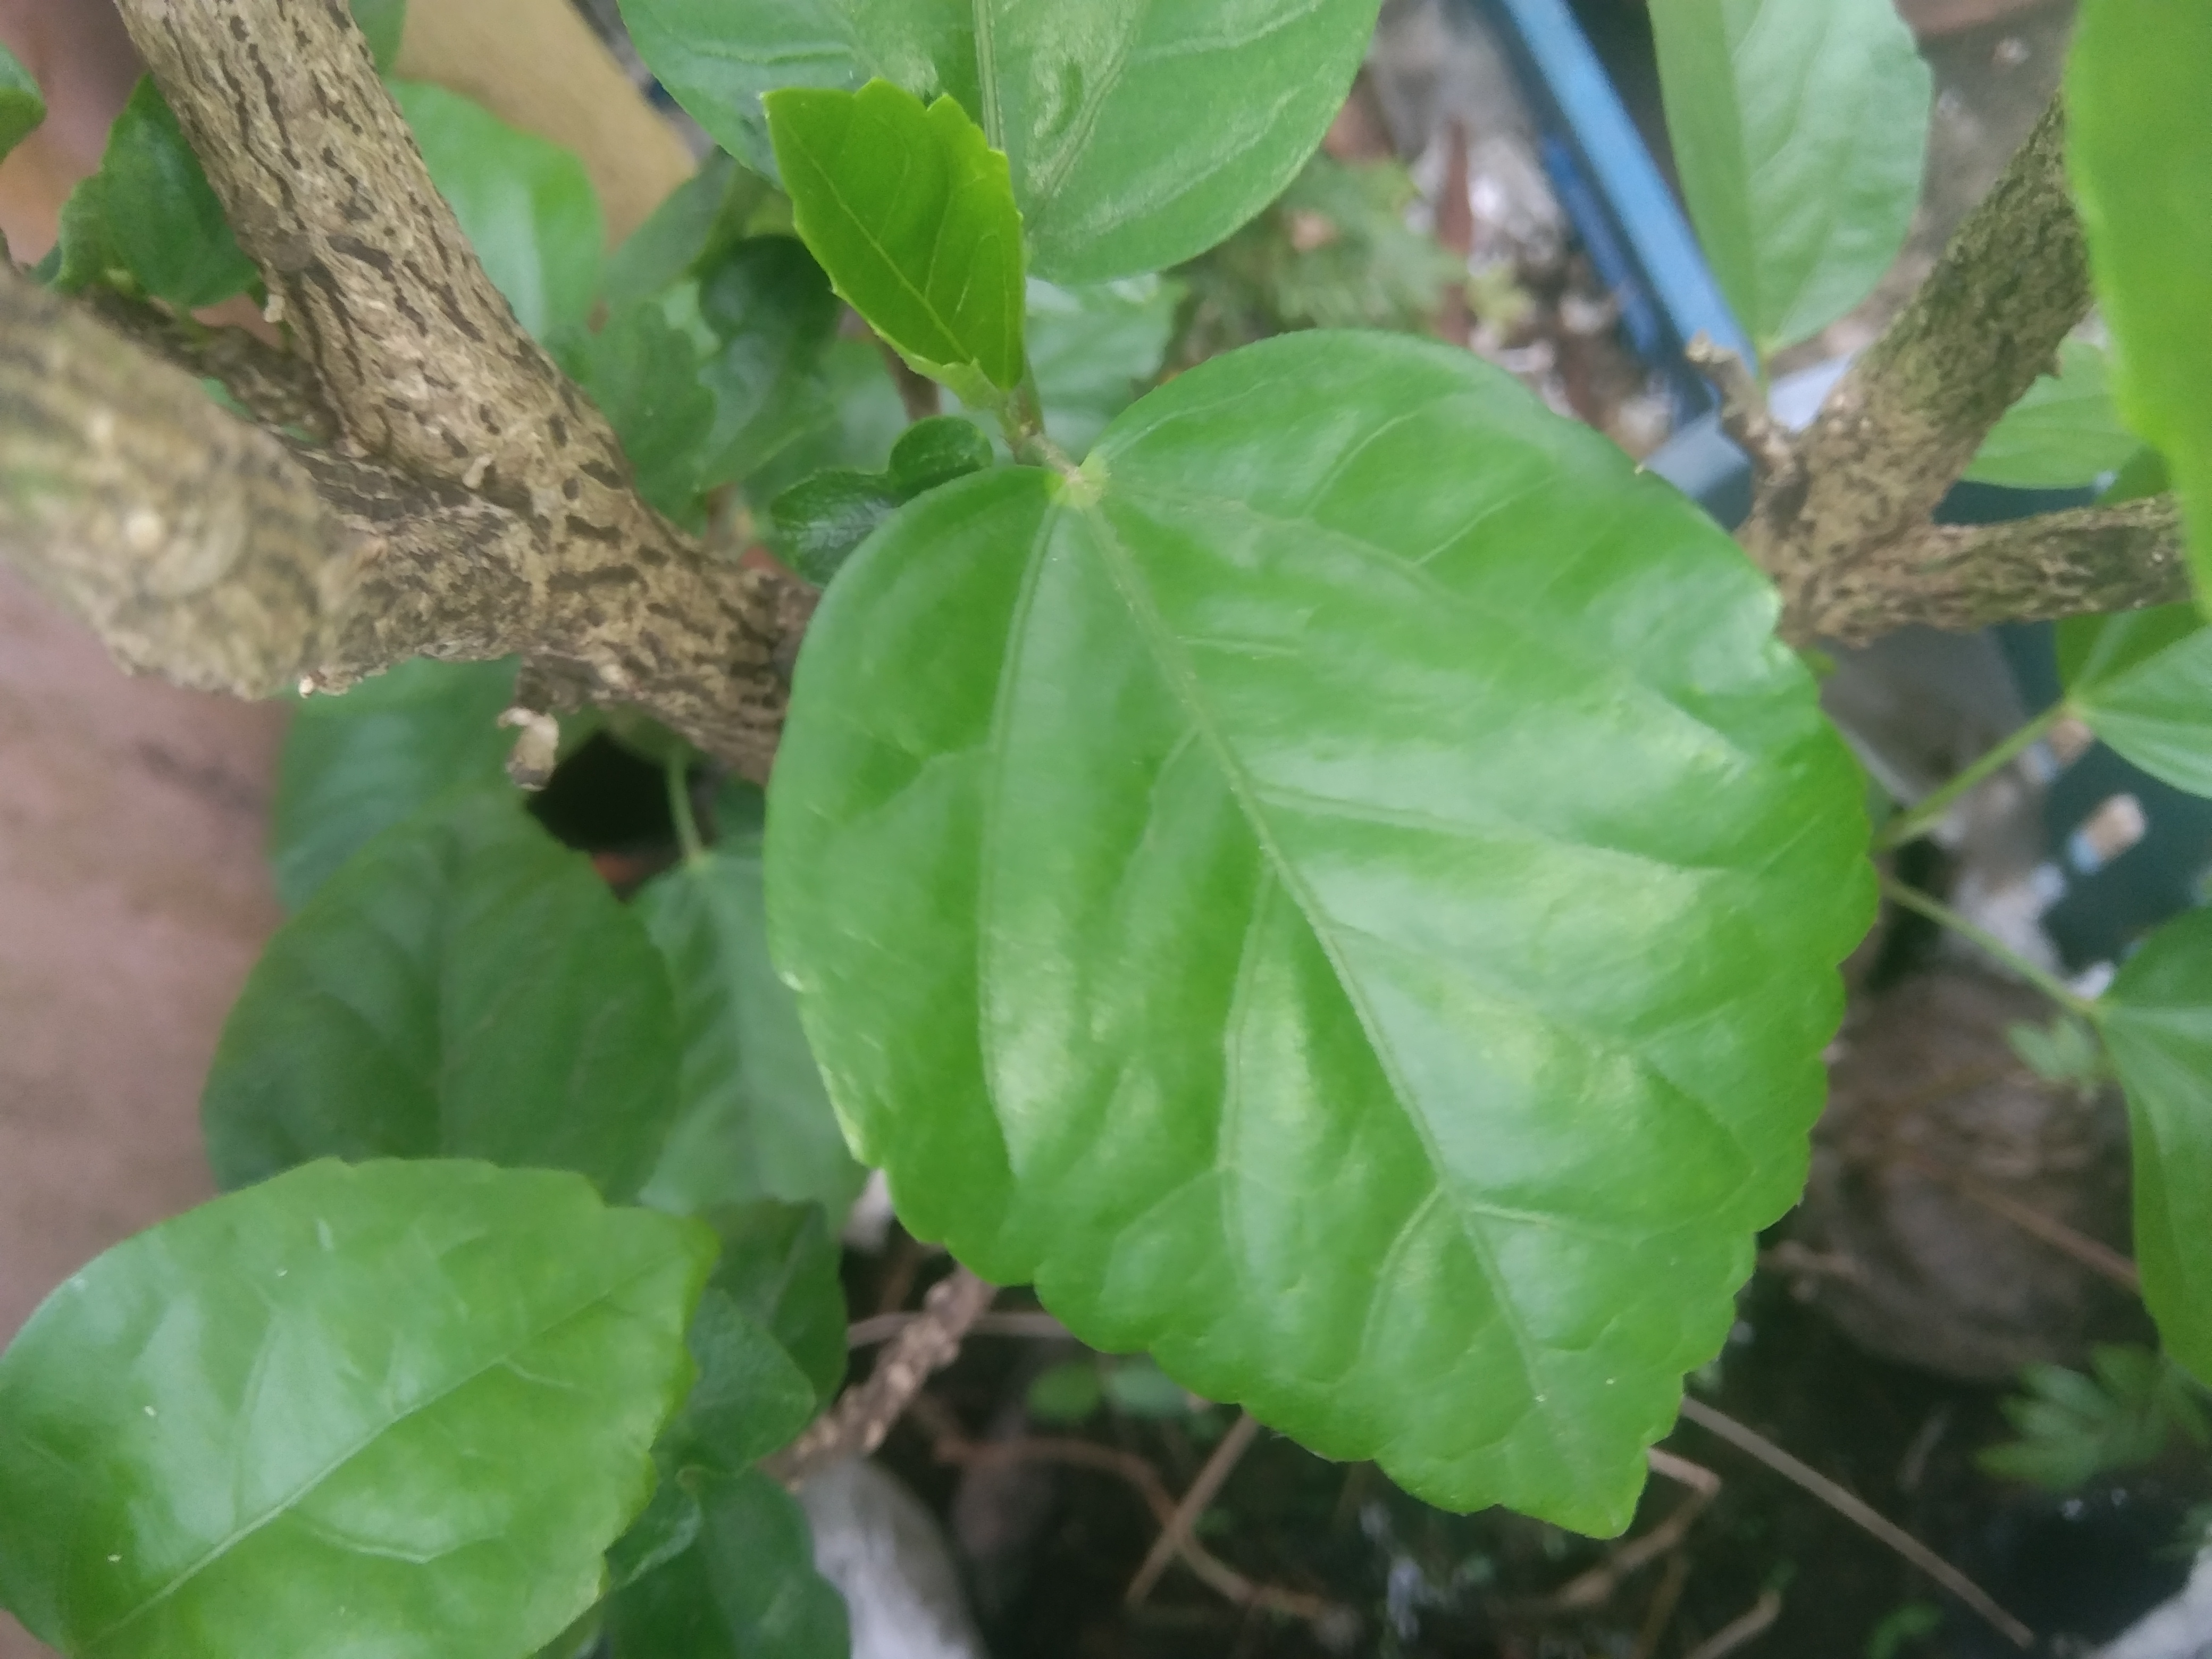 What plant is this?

hibiscus
